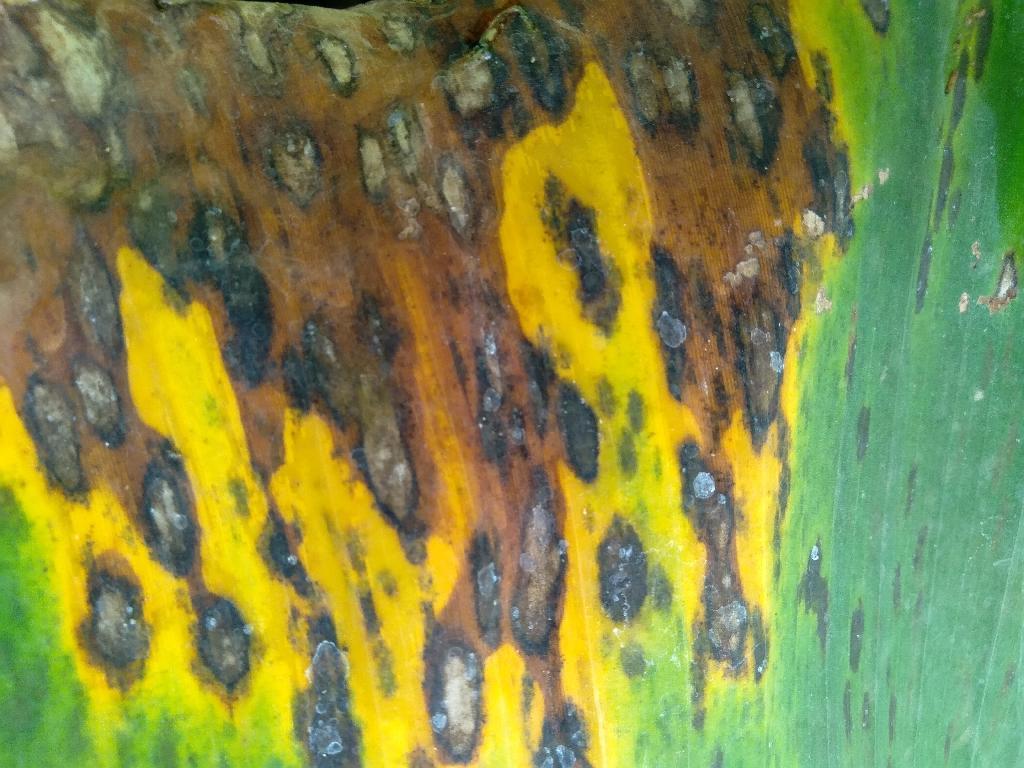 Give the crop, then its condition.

banana, black sigatoka
